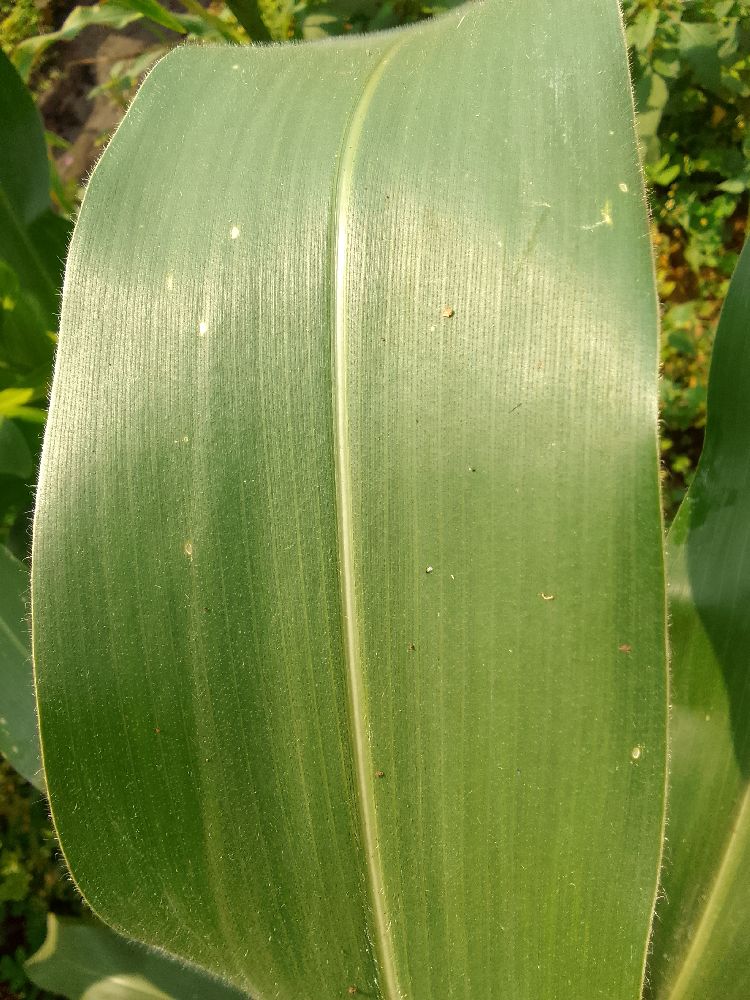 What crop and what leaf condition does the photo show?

maize, healthy
